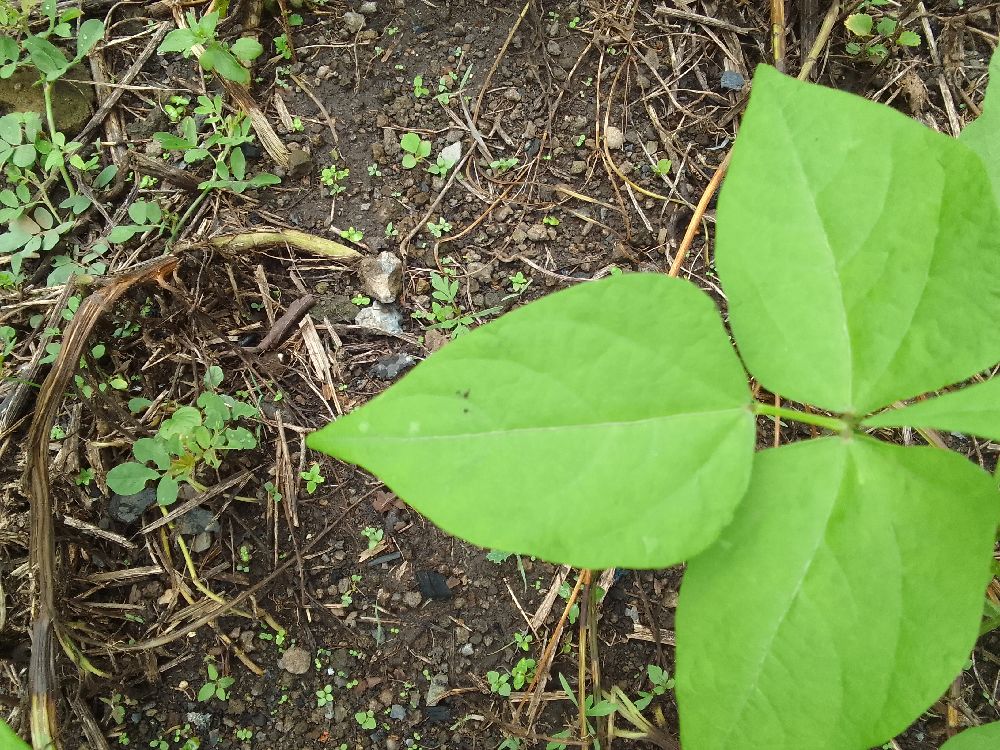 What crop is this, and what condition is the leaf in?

common bean, healthy
